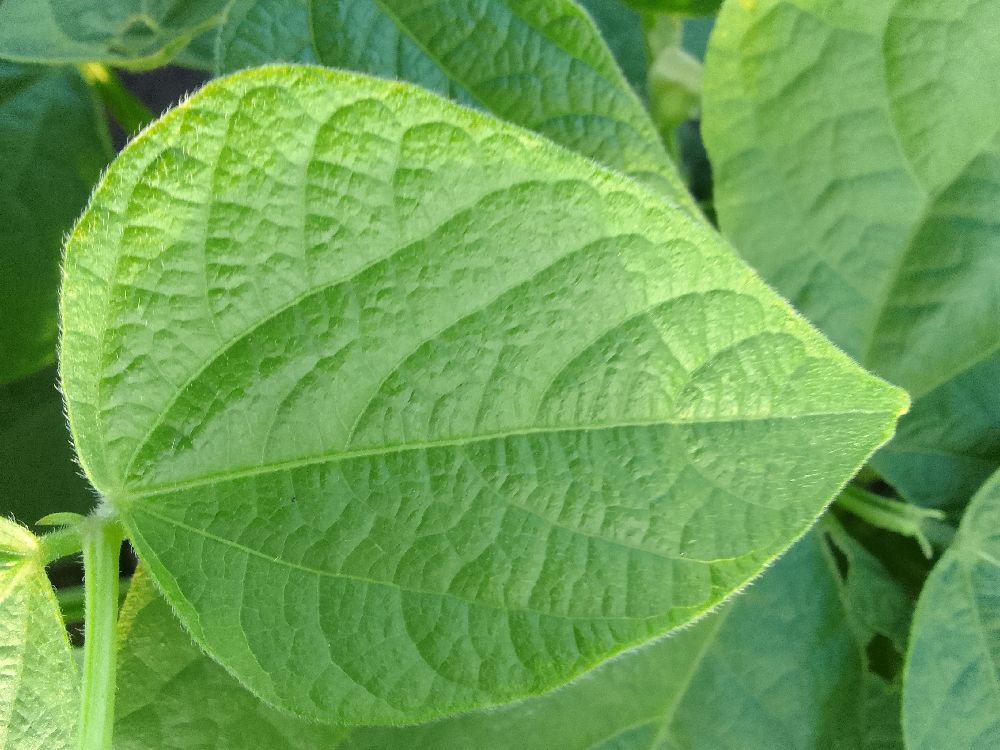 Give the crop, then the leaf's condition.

common bean, healthy
